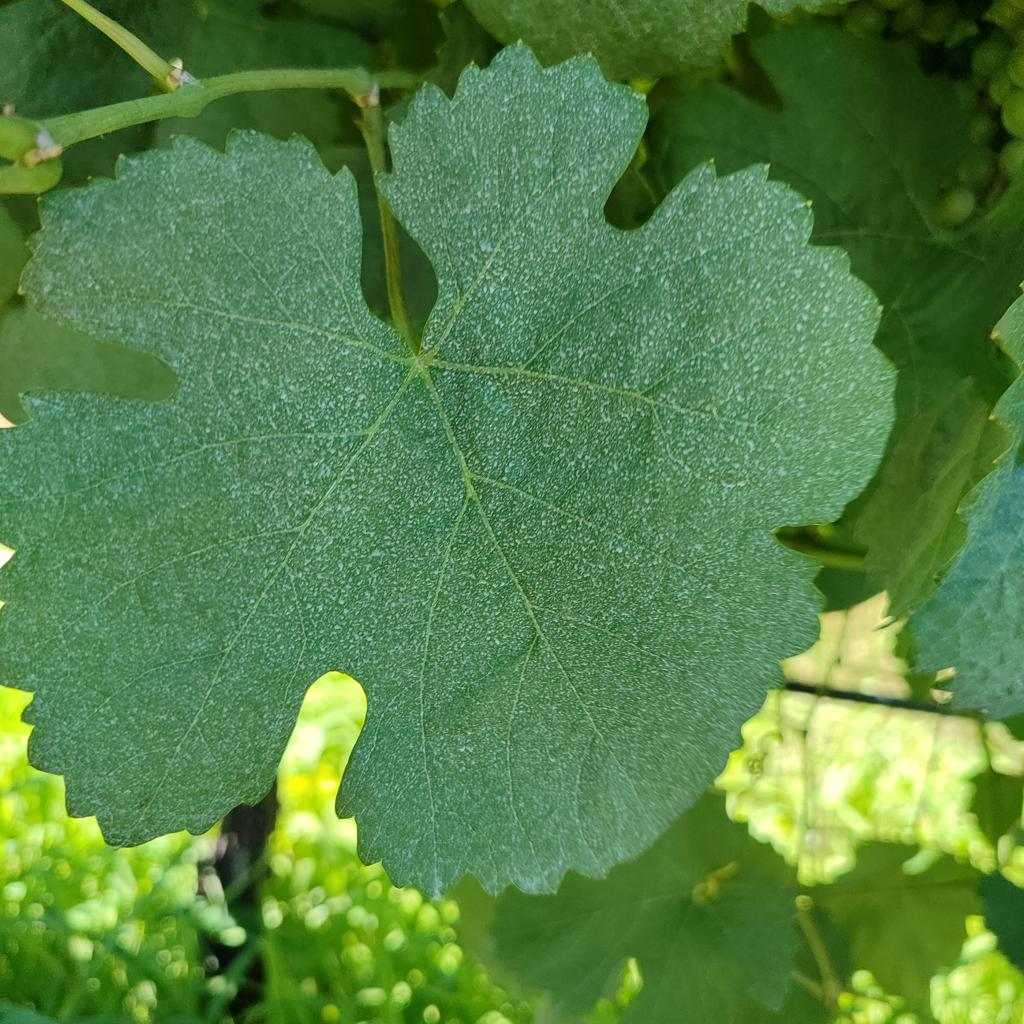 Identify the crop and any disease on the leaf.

grapevine, healthy
